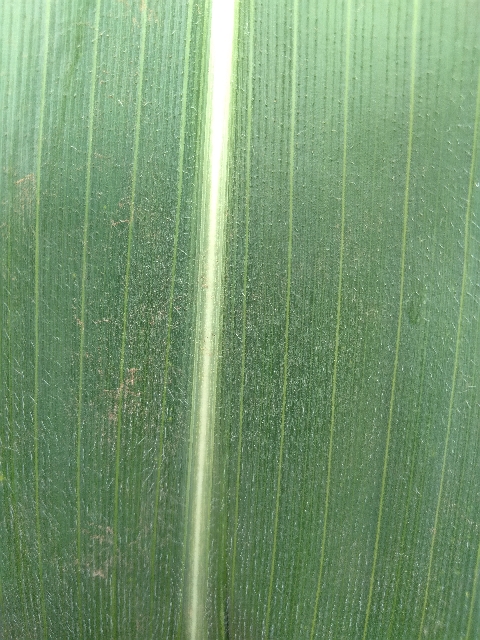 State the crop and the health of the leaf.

maize, healthy
